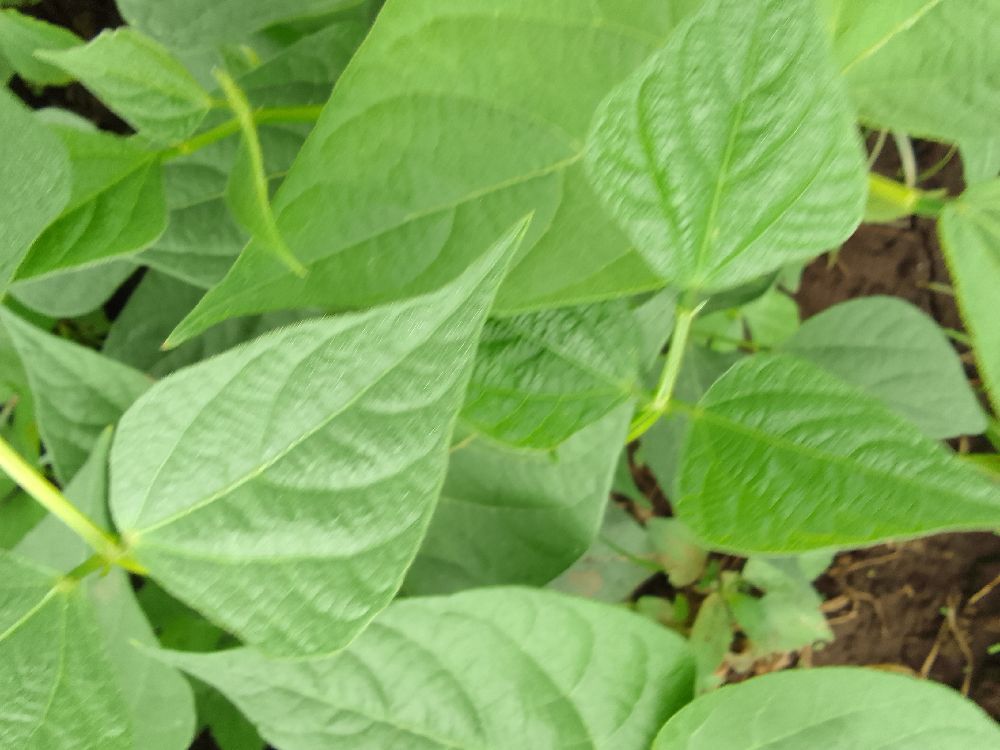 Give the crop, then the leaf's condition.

common bean, healthy
